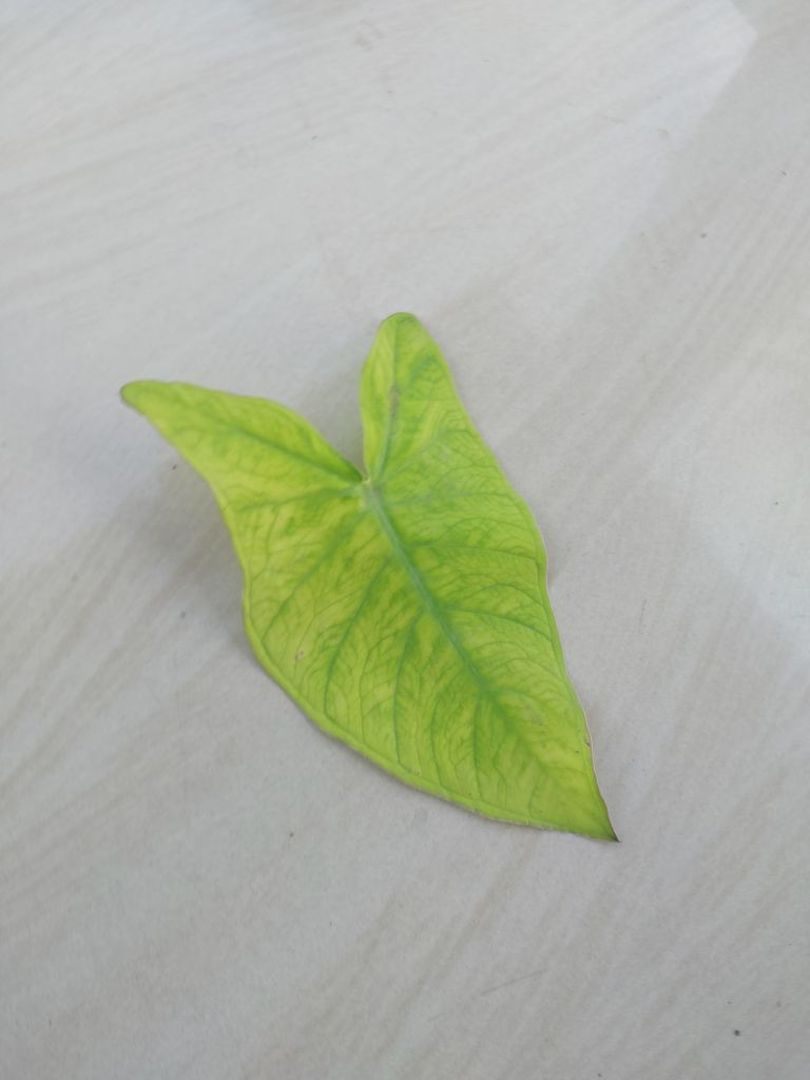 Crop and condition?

taro, mosaic
